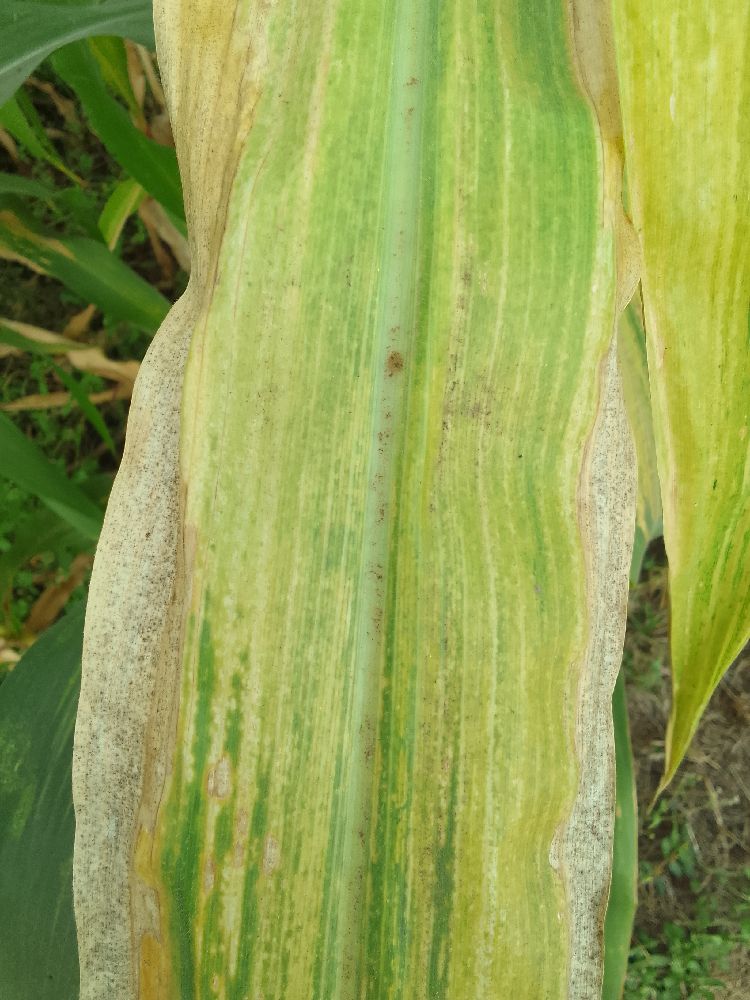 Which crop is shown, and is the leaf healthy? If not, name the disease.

maize, maize lethal necrosis
